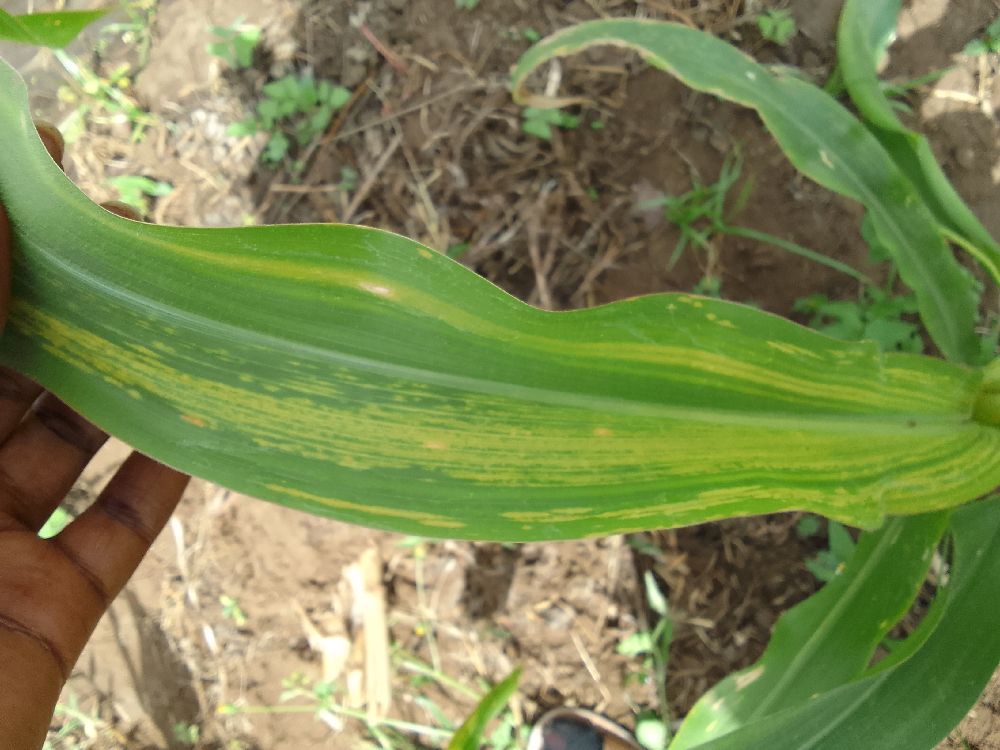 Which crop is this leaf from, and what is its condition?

maize, maize lethal necrosis
